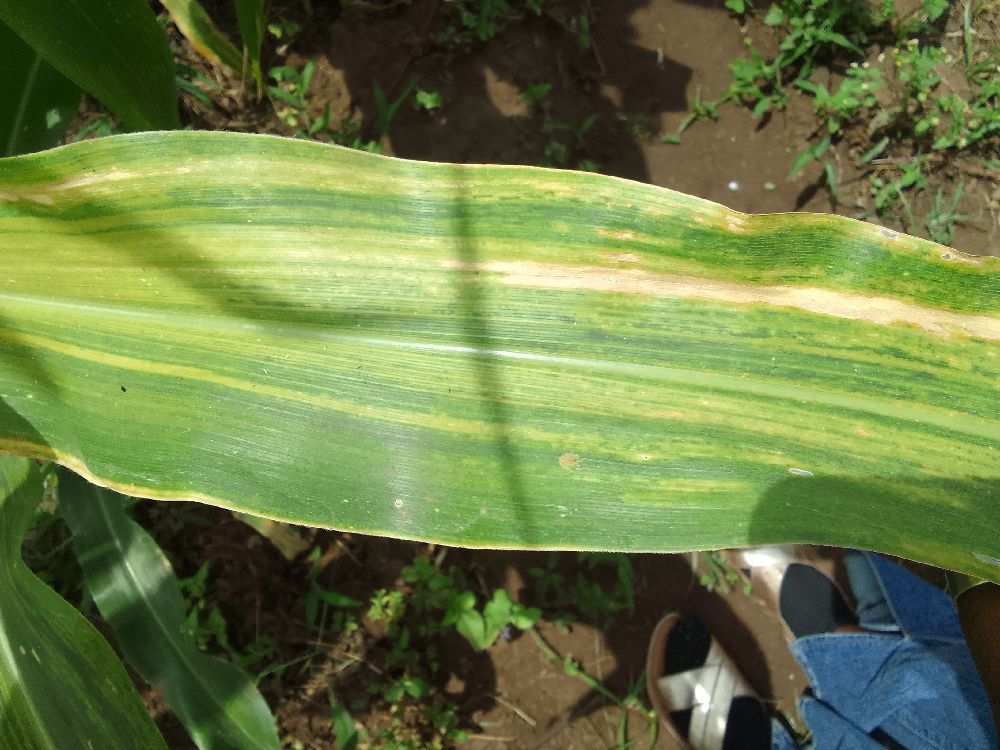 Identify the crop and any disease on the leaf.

maize, maize lethal necrosis
